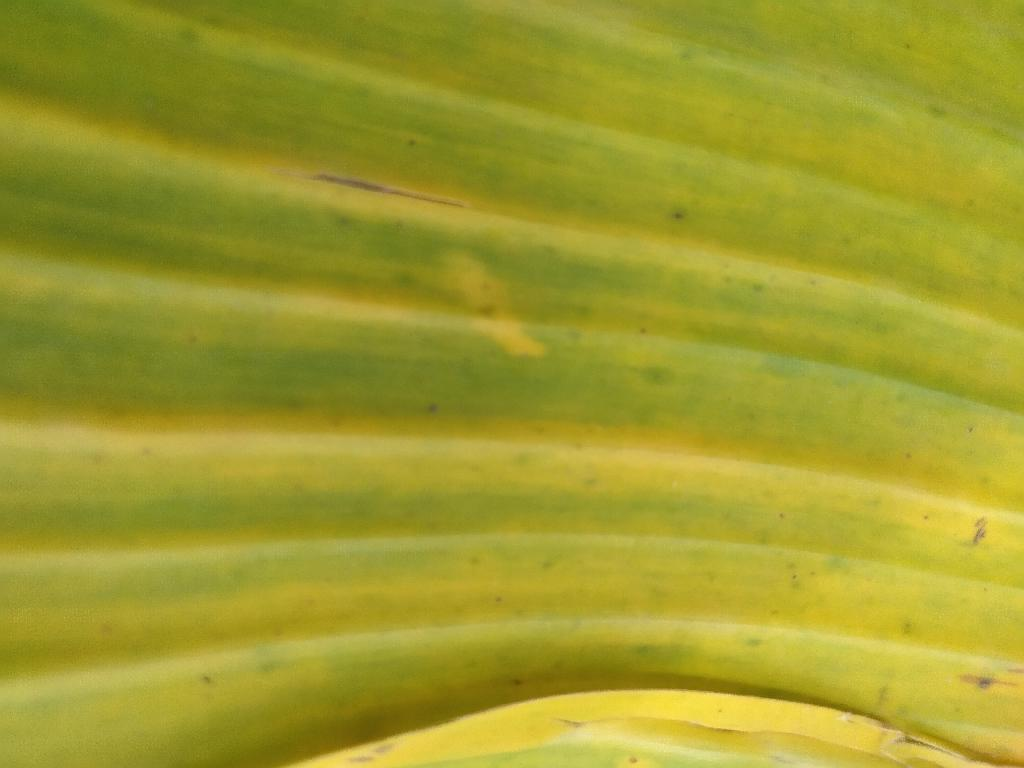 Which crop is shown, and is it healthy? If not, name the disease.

banana, fusarium wilt race 1
